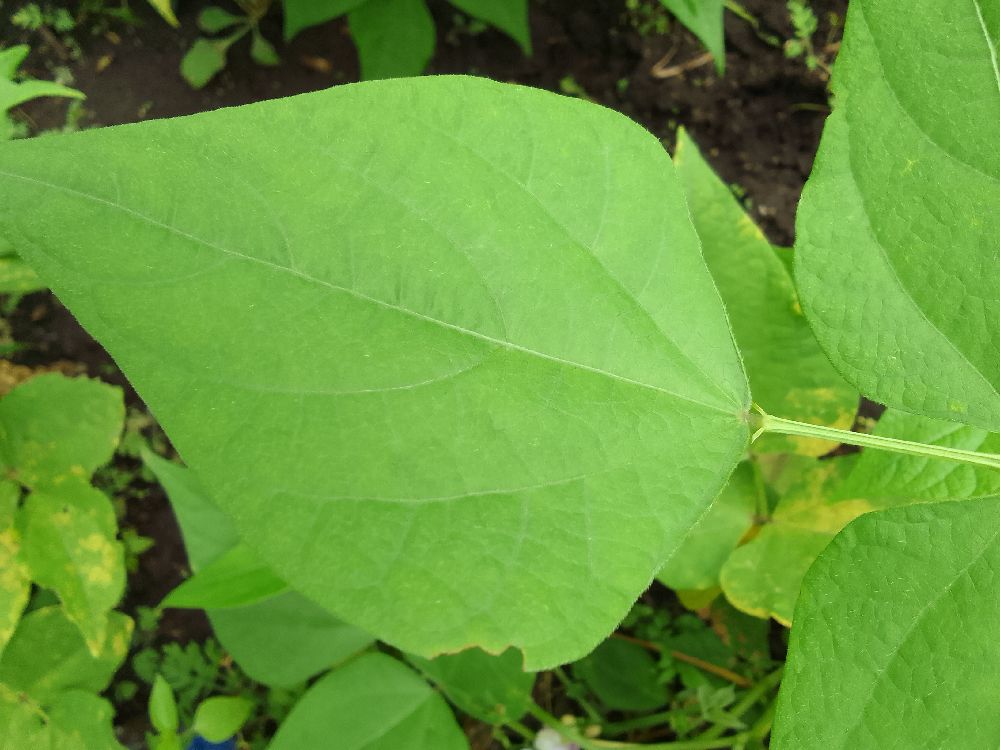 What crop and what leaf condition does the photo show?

common bean, healthy
